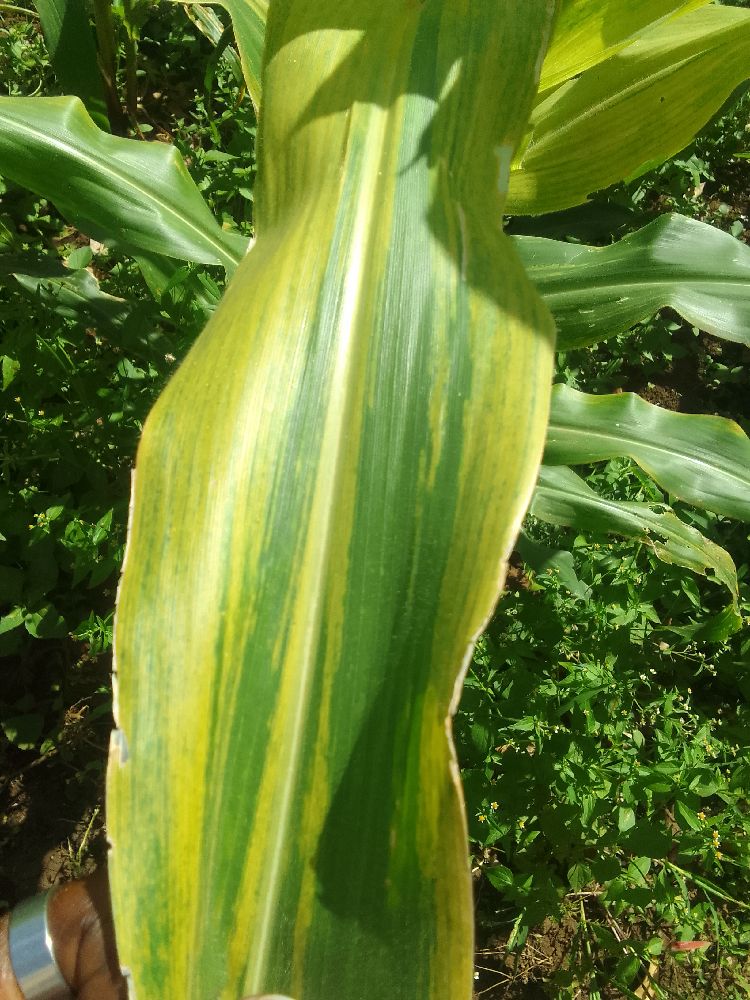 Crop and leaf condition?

maize, maize lethal necrosis
